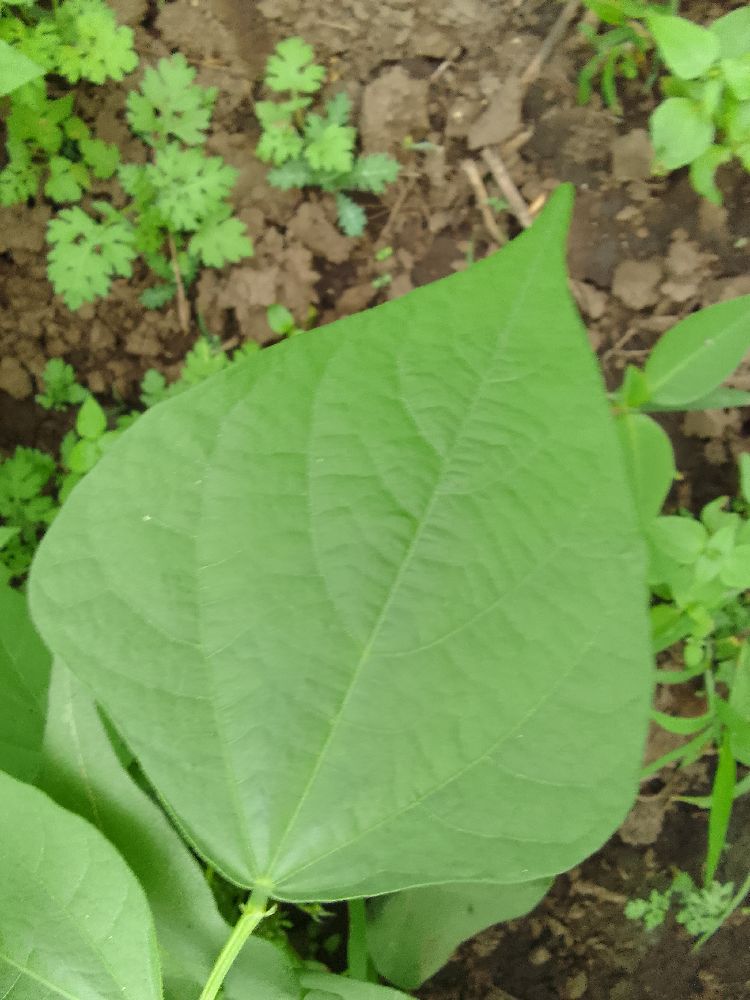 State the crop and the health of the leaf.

common bean, healthy
